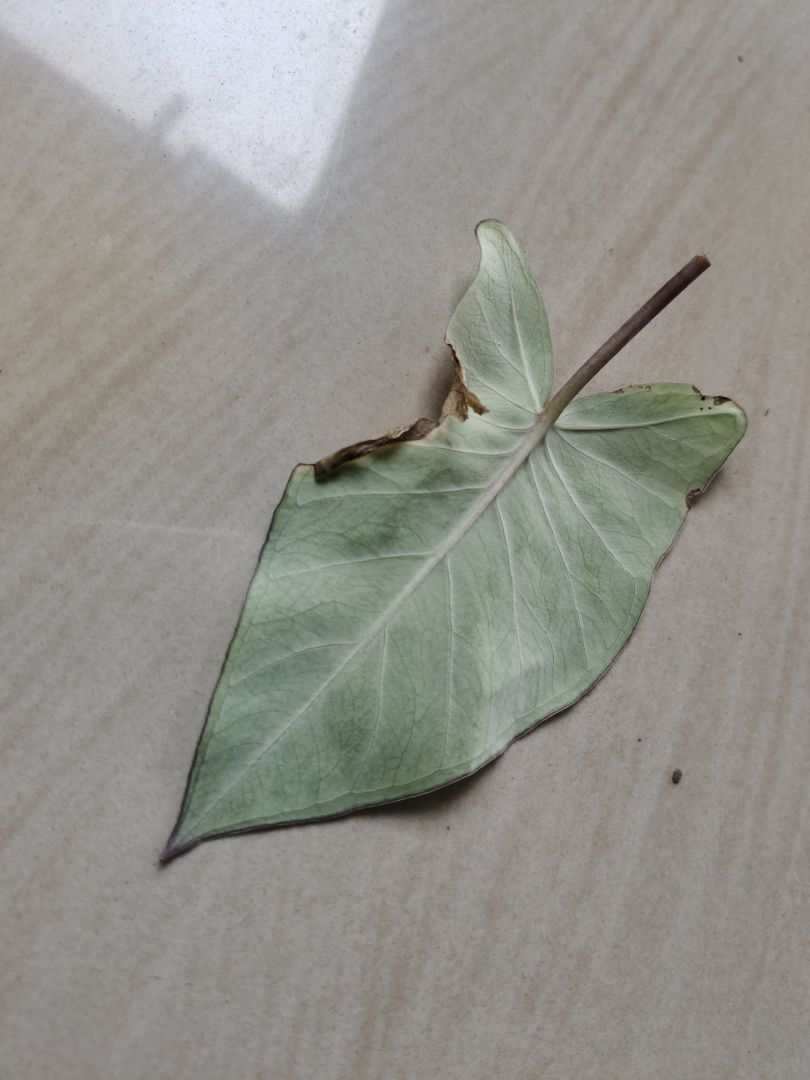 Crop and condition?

taro, leaf blight
